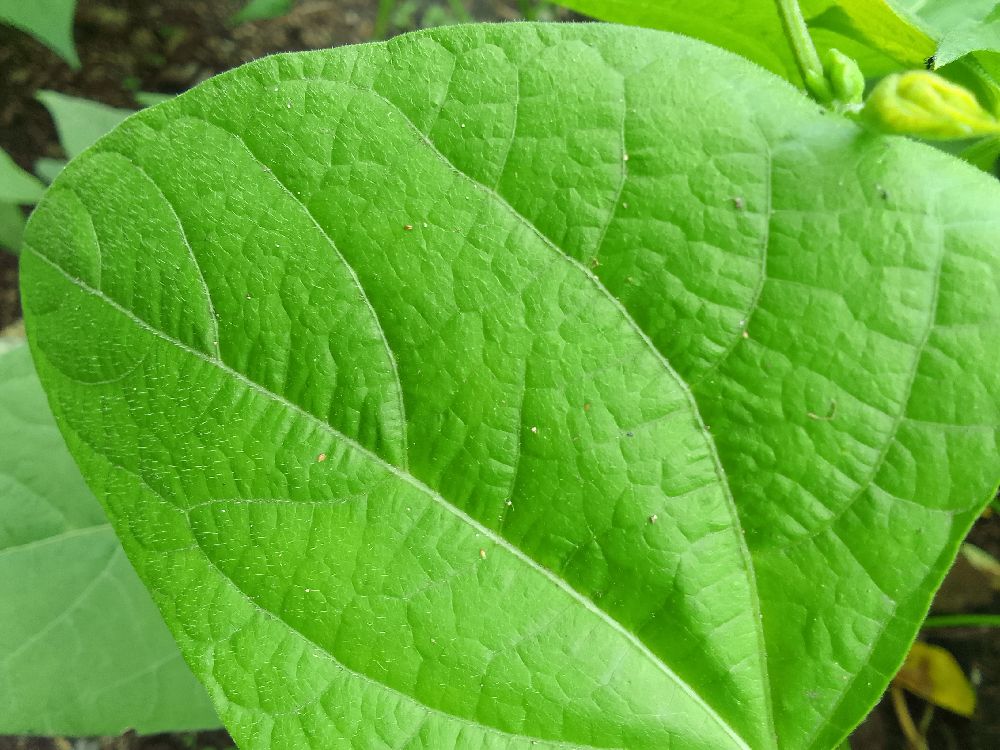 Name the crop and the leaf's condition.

common bean, healthy
